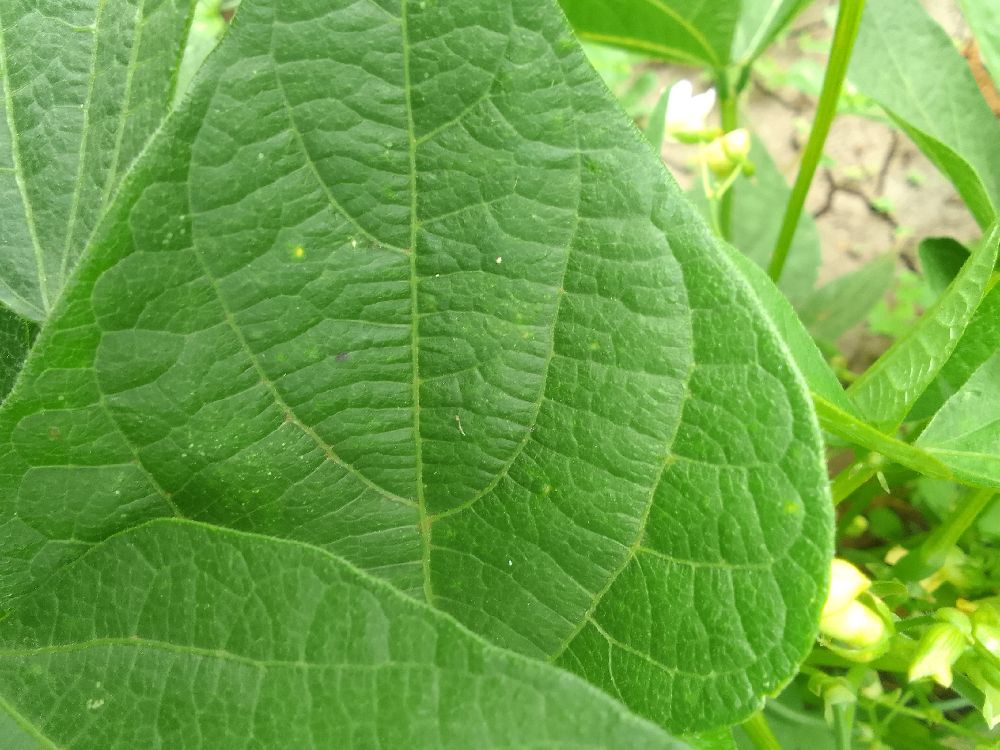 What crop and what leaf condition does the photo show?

common bean, healthy
